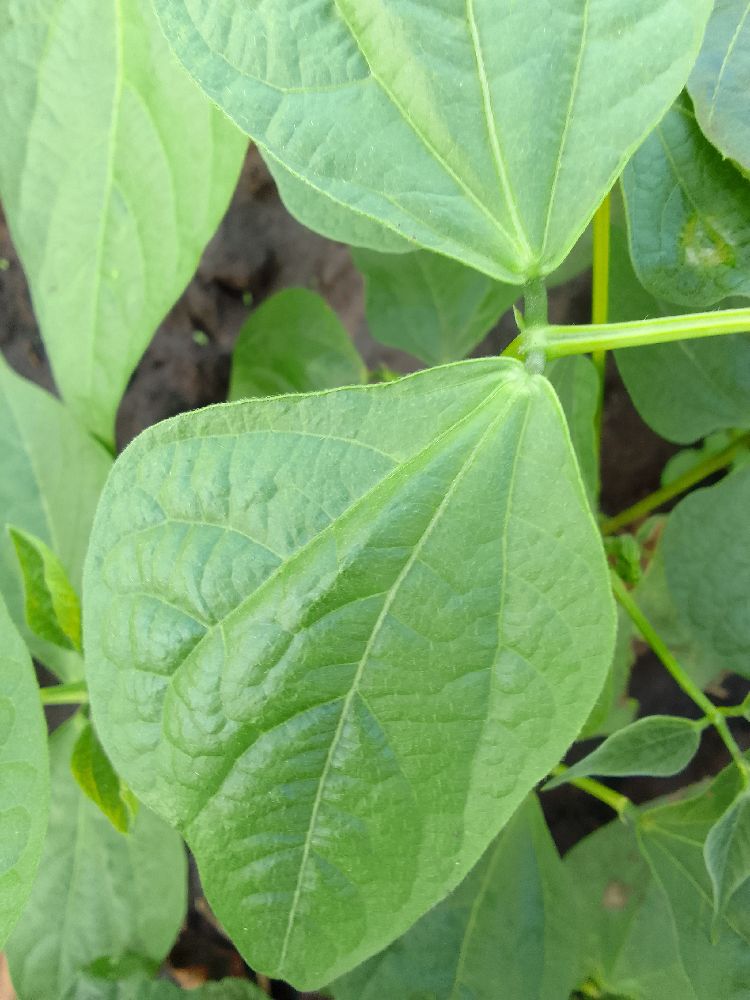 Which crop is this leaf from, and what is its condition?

common bean, healthy
